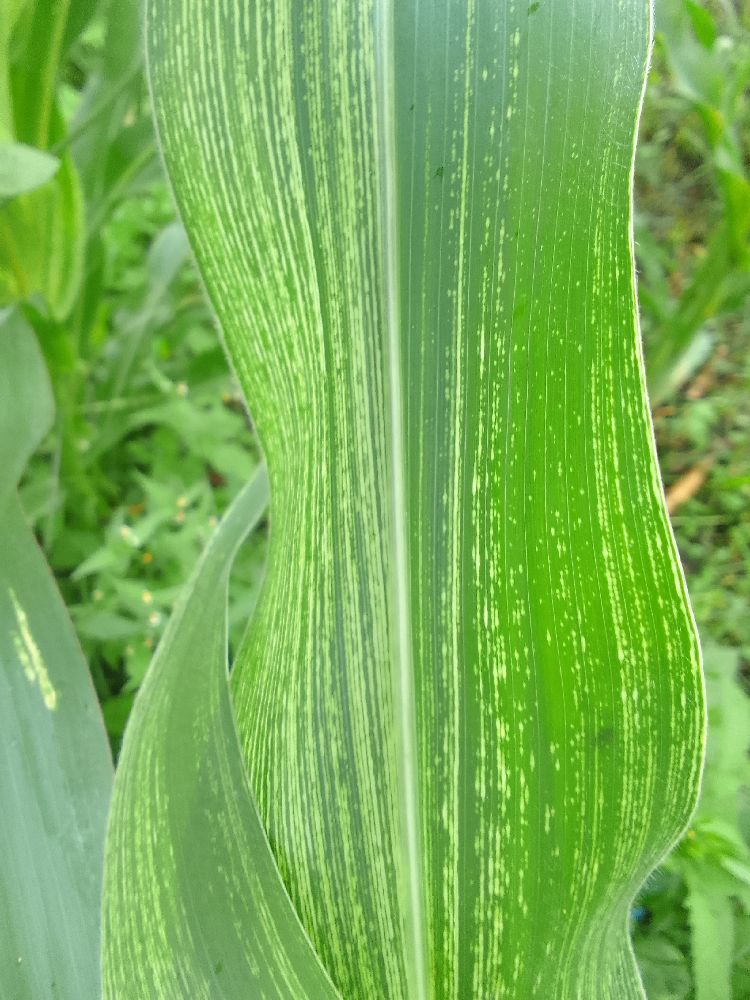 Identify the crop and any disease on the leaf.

maize, maize streak virus
